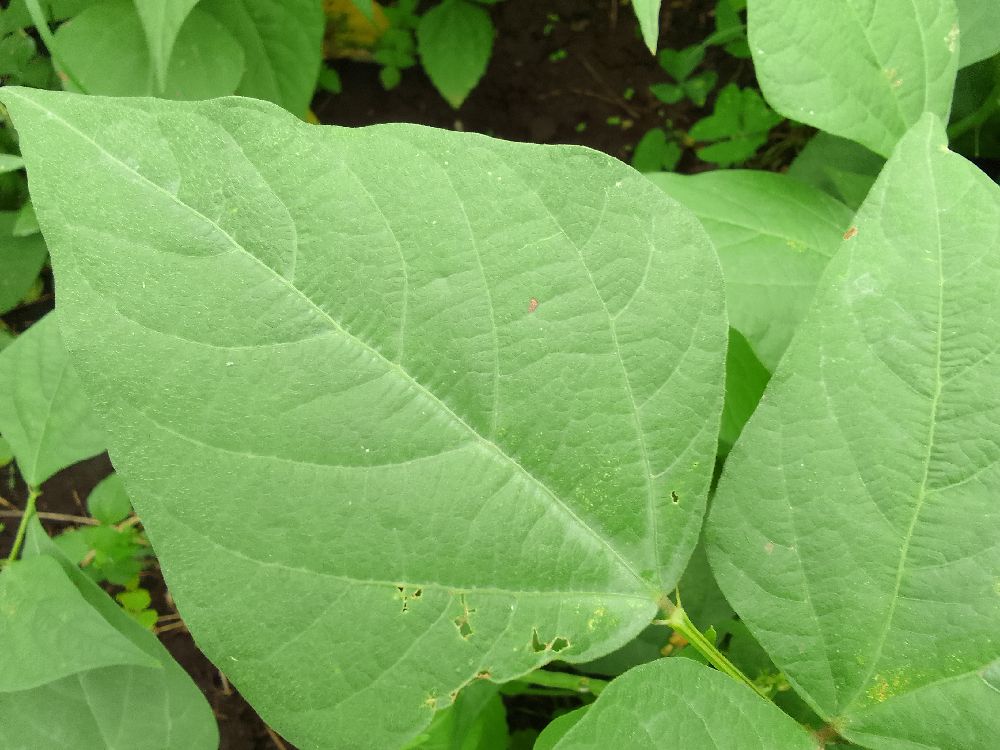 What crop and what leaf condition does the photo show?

common bean, healthy
